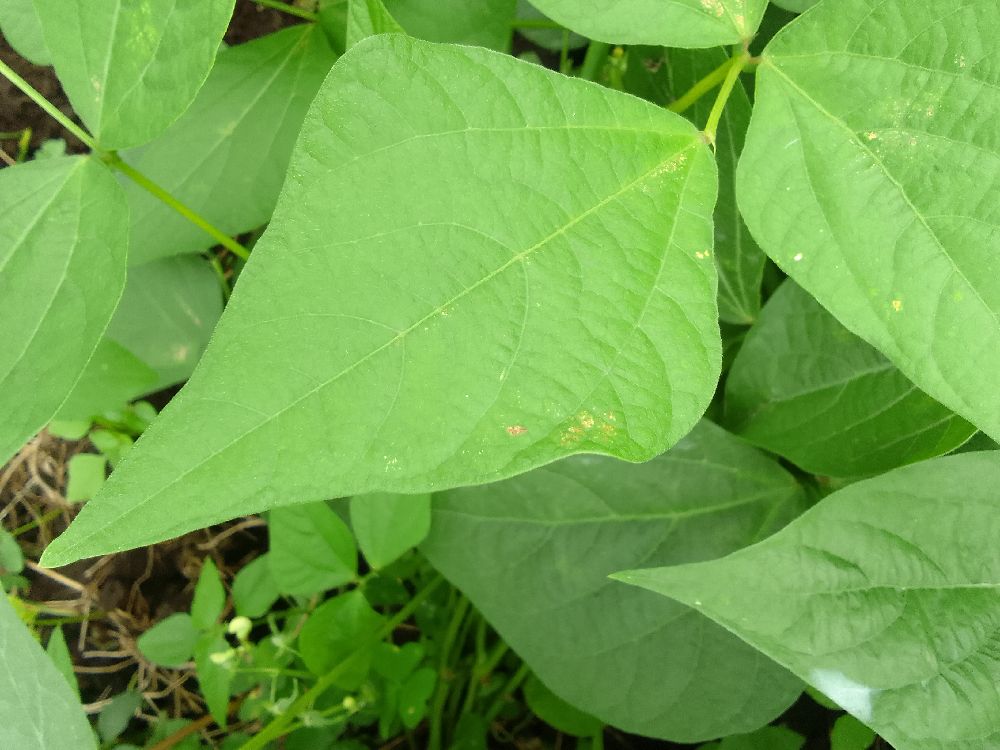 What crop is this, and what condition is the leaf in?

common bean, healthy
